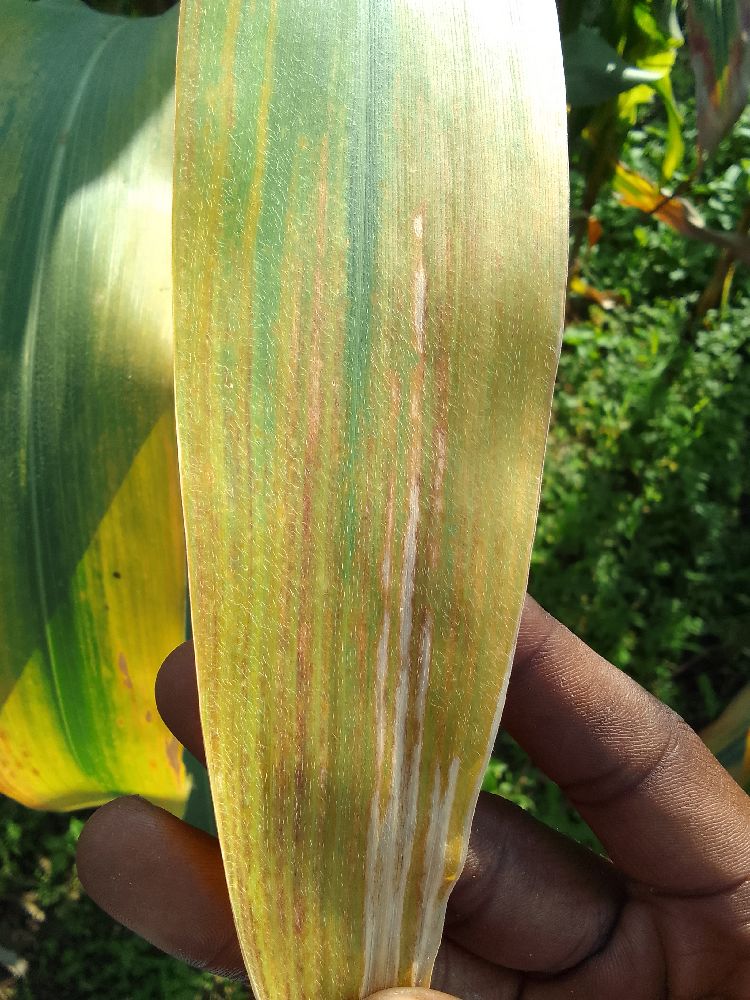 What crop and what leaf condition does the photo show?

maize, maize lethal necrosis
